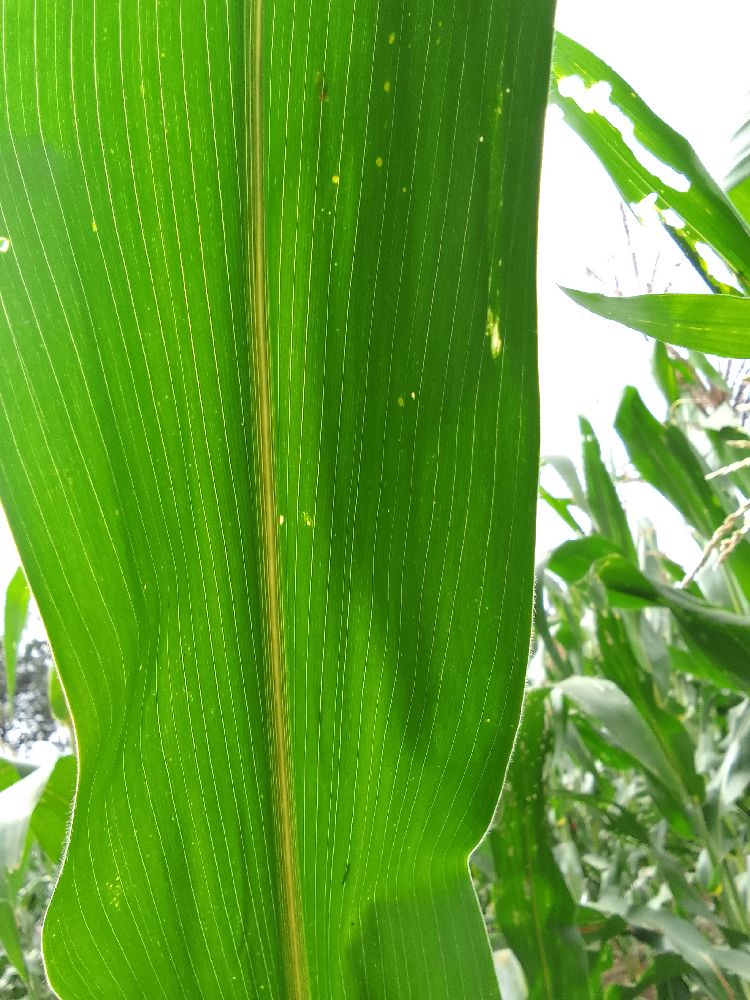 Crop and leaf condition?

maize, healthy
